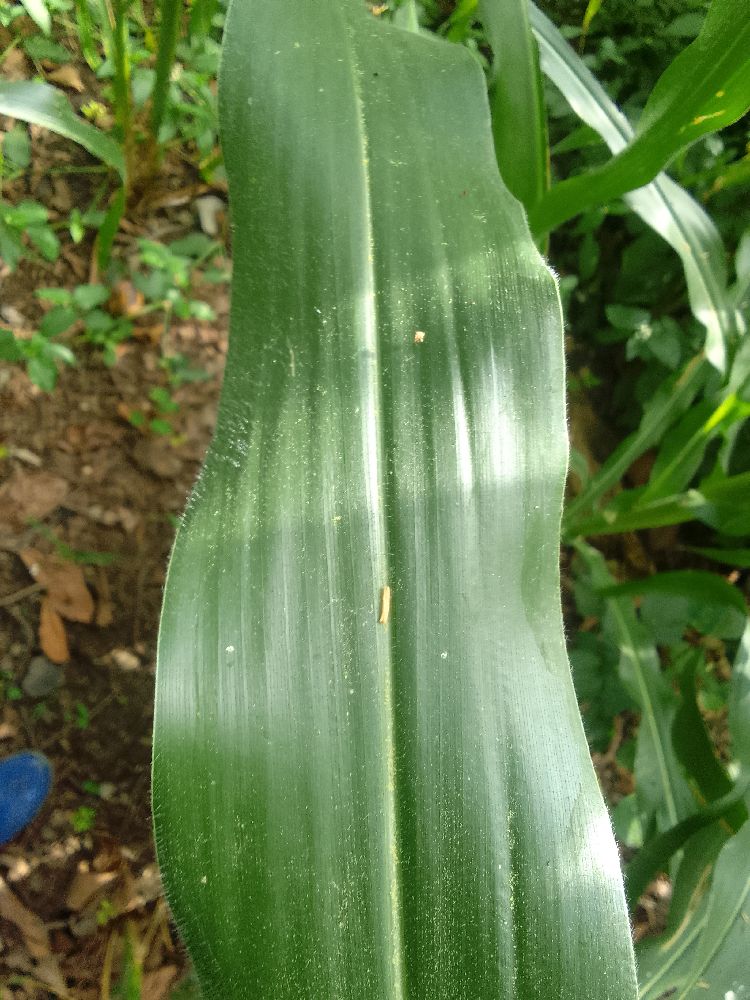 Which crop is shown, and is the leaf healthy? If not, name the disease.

maize, healthy
